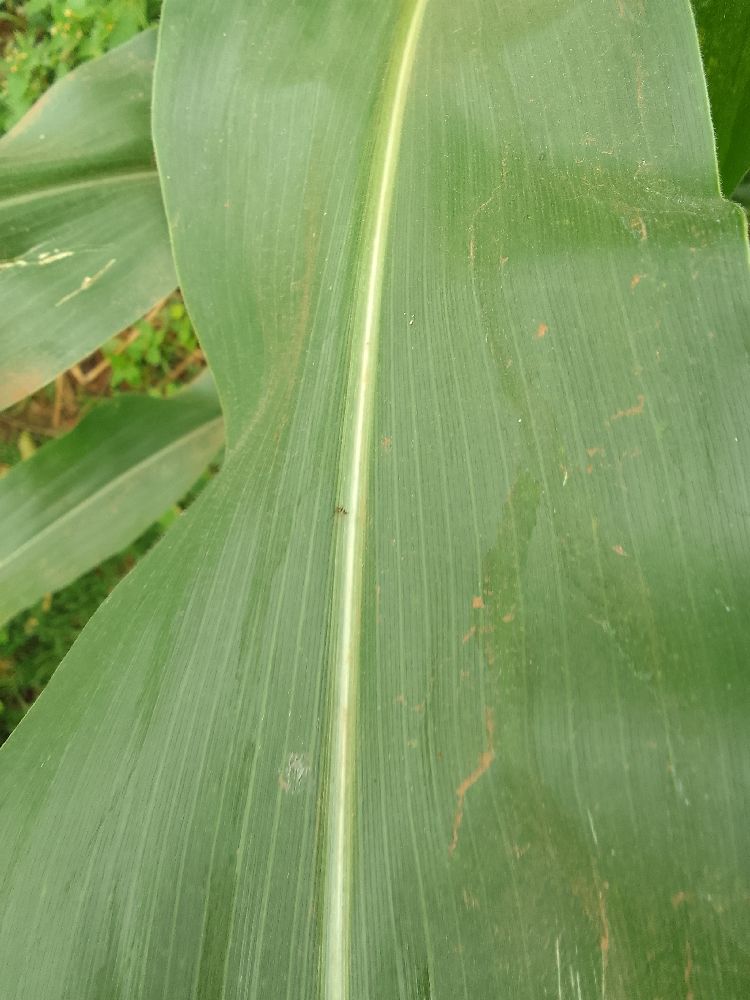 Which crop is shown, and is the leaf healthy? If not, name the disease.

maize, healthy
